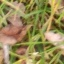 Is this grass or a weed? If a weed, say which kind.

grass
